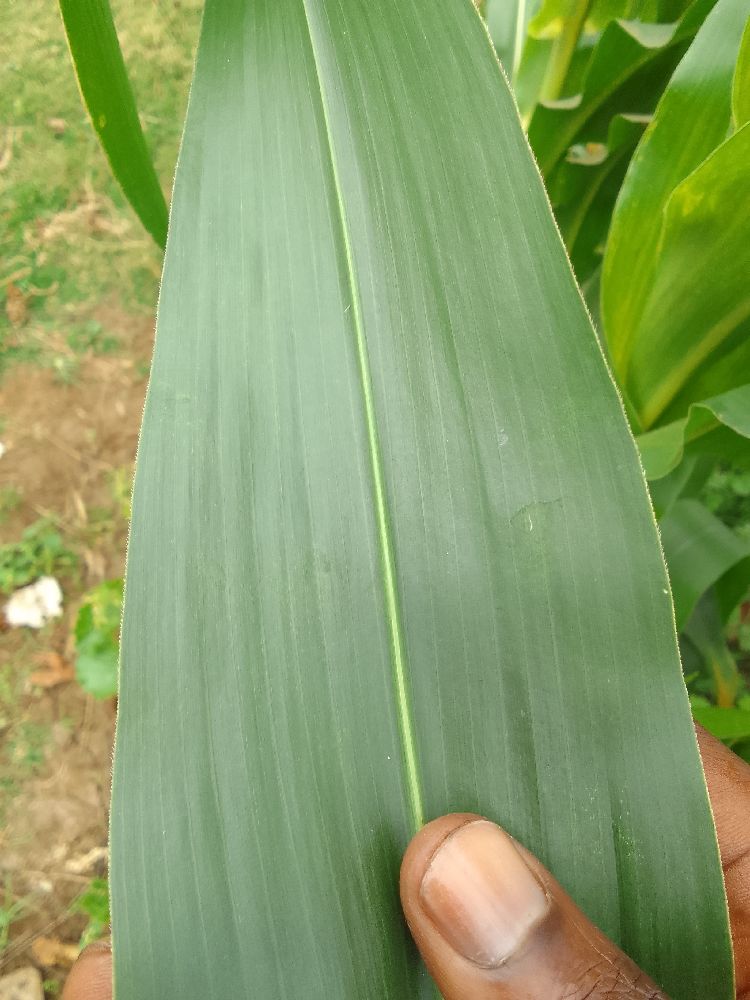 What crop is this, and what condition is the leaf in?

maize, healthy
